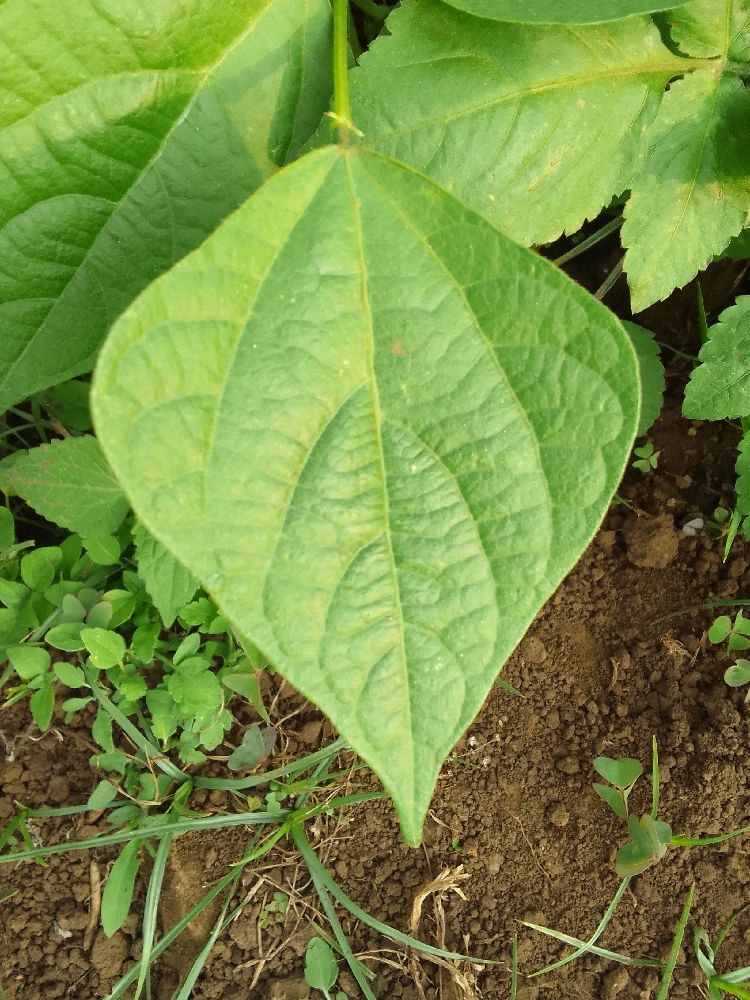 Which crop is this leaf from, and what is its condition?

maize, healthy
